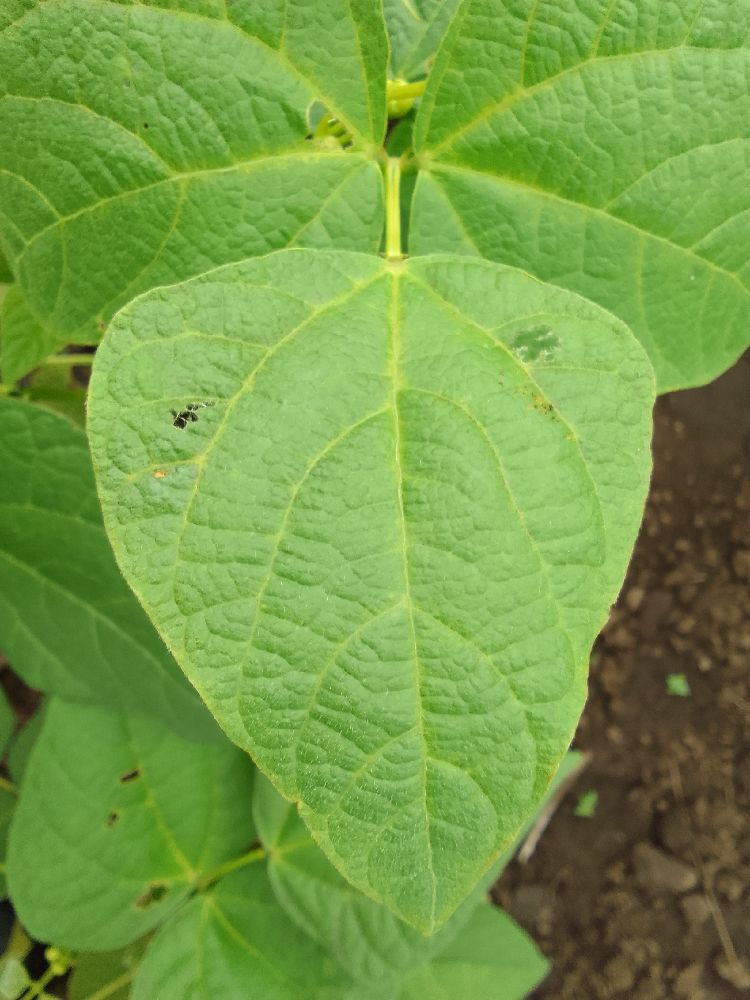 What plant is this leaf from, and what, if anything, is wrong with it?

common bean, healthy
